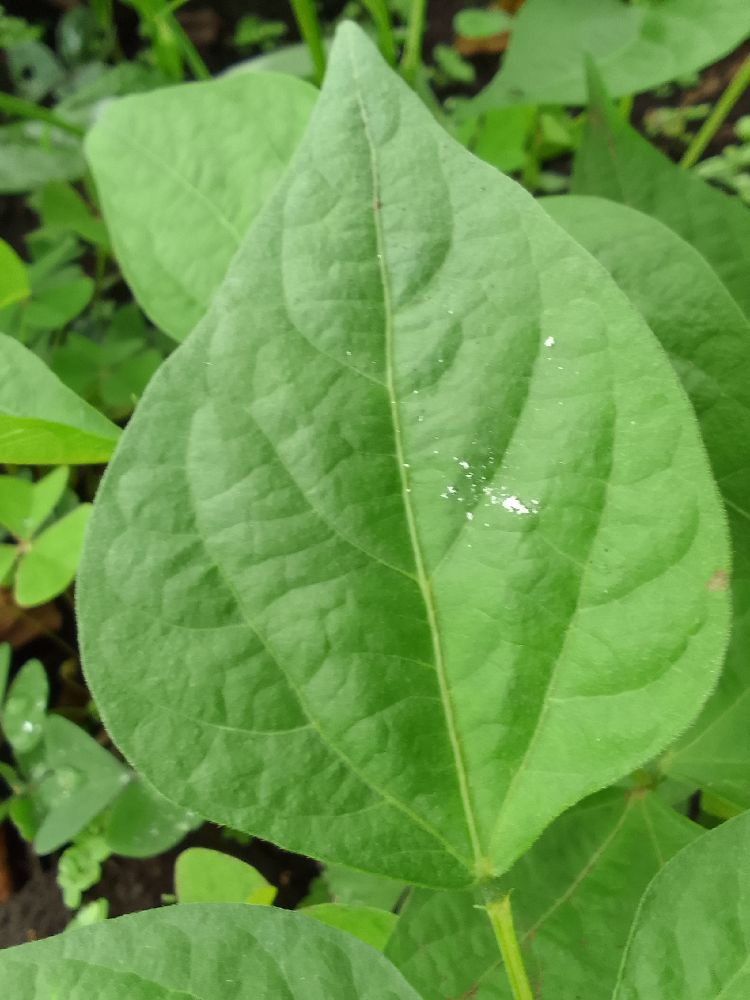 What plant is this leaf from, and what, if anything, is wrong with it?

common bean, healthy
